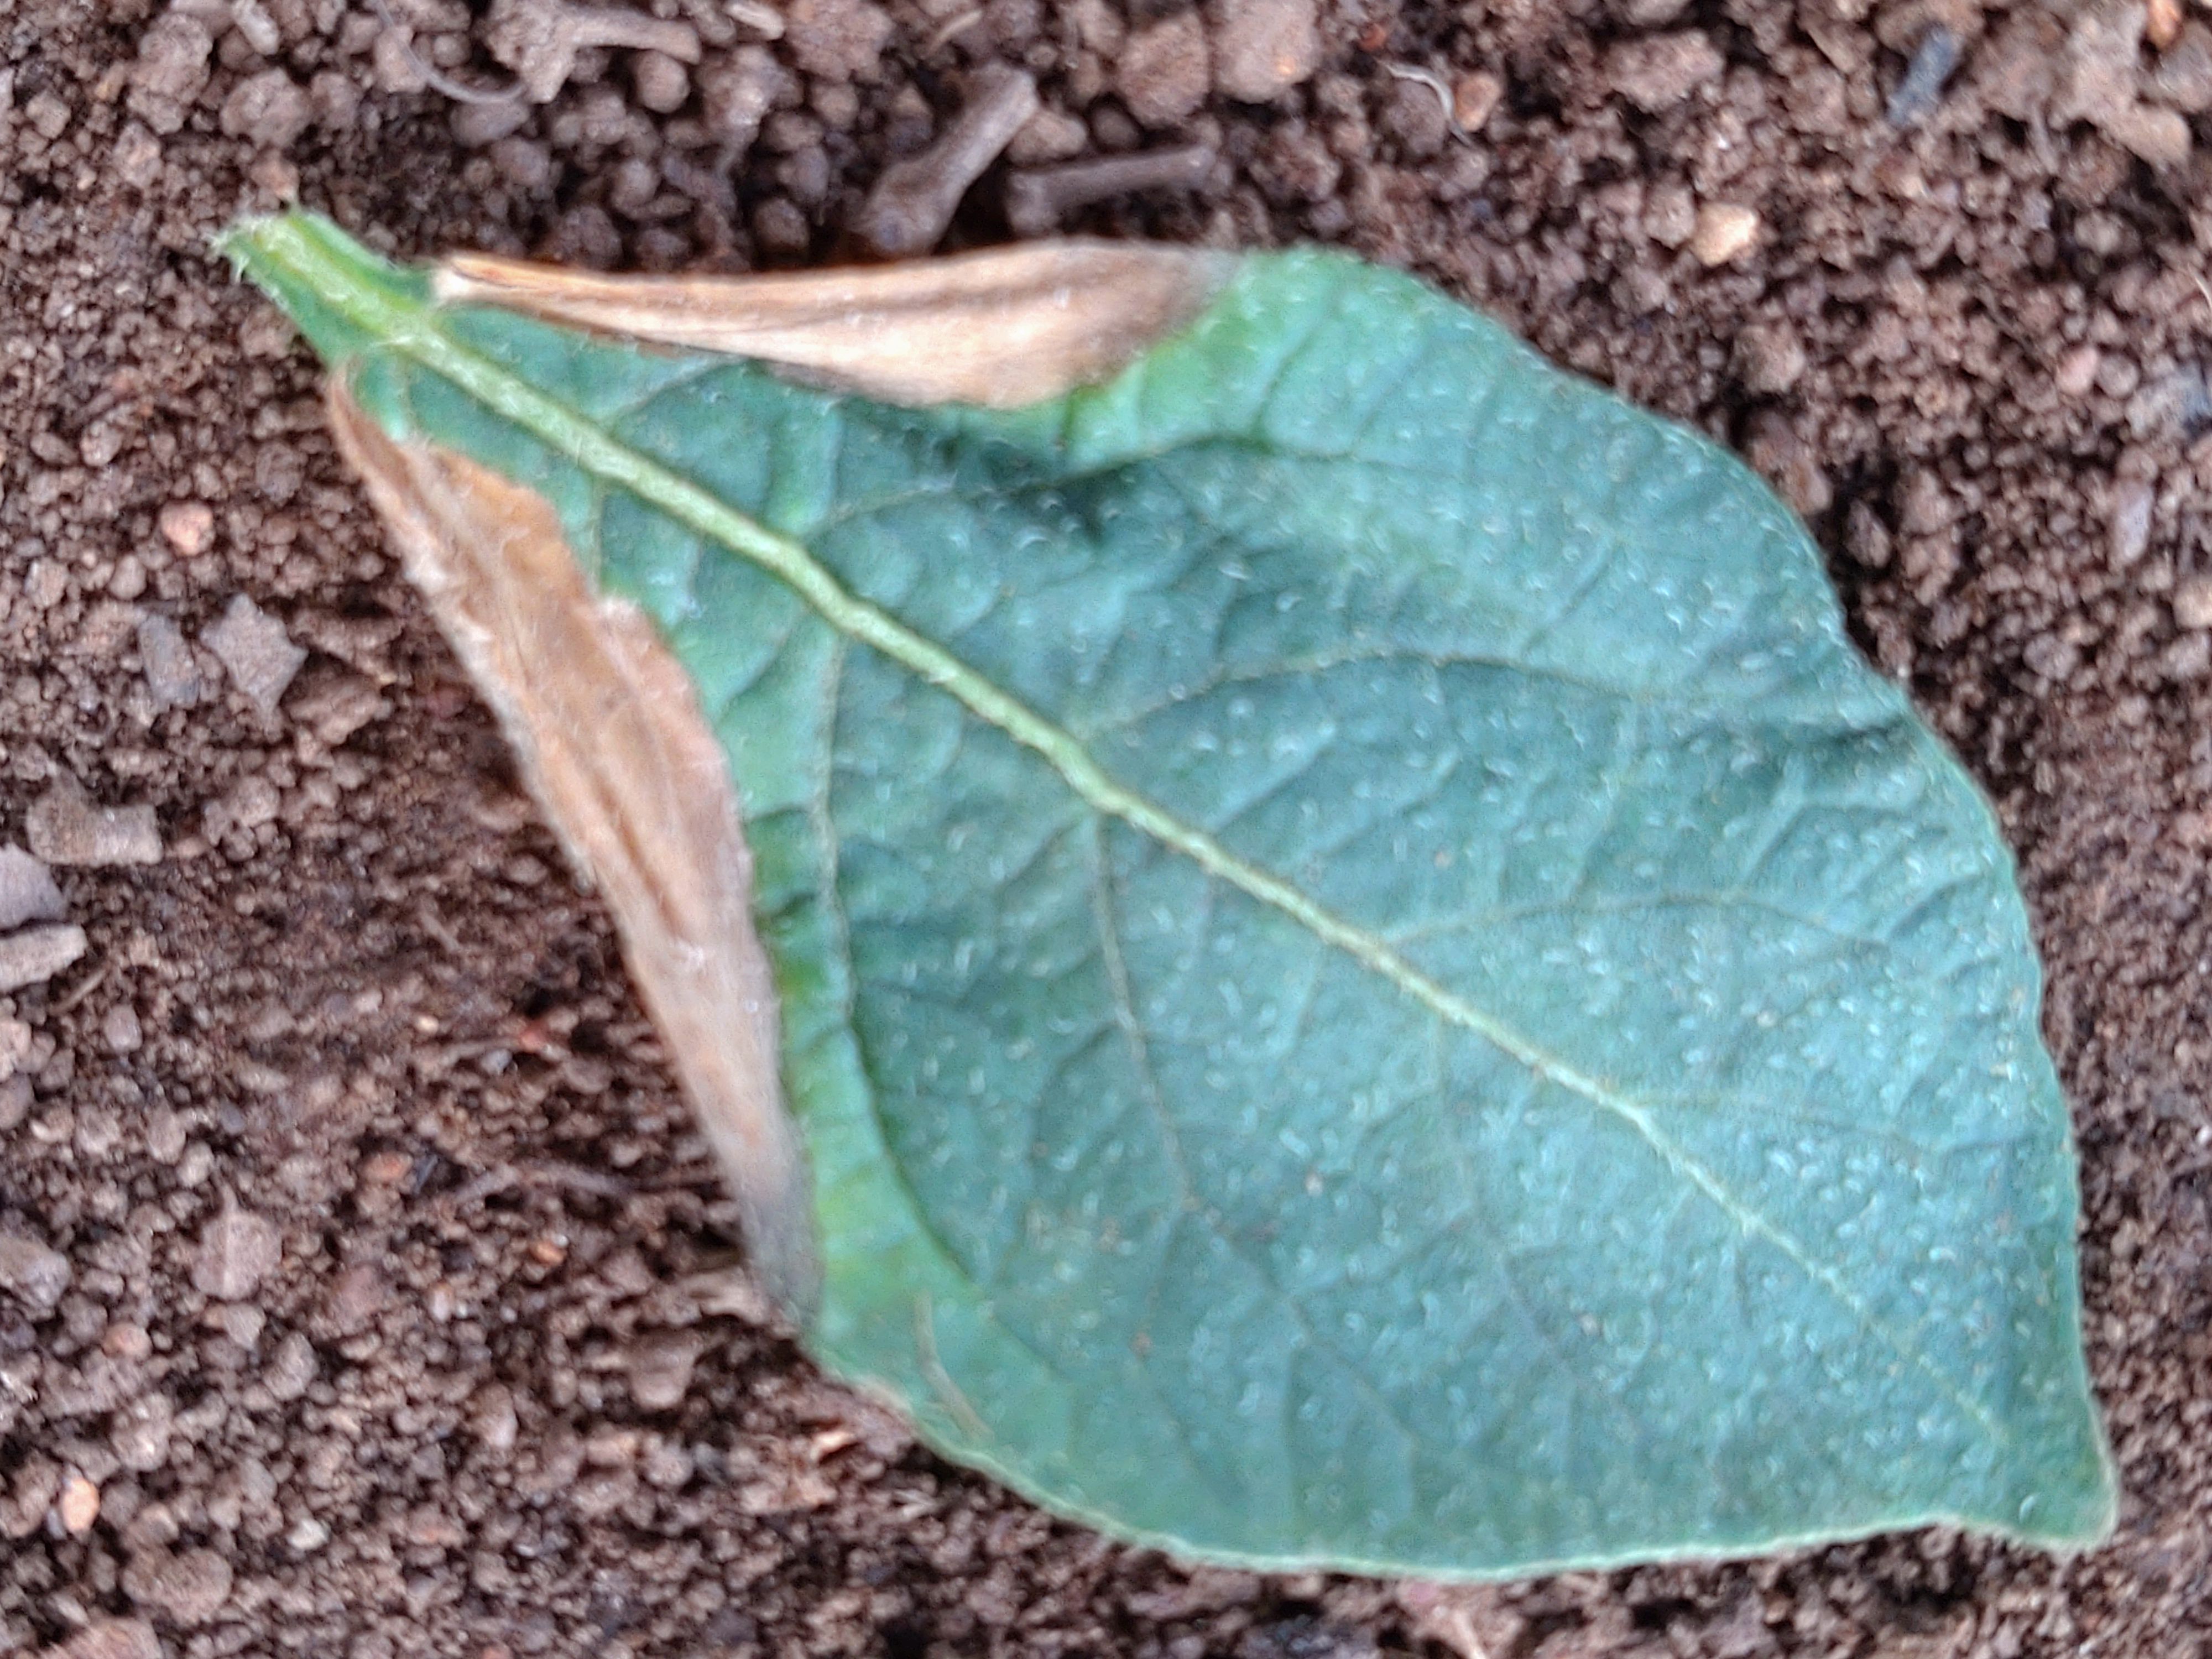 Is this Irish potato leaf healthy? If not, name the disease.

early blight
